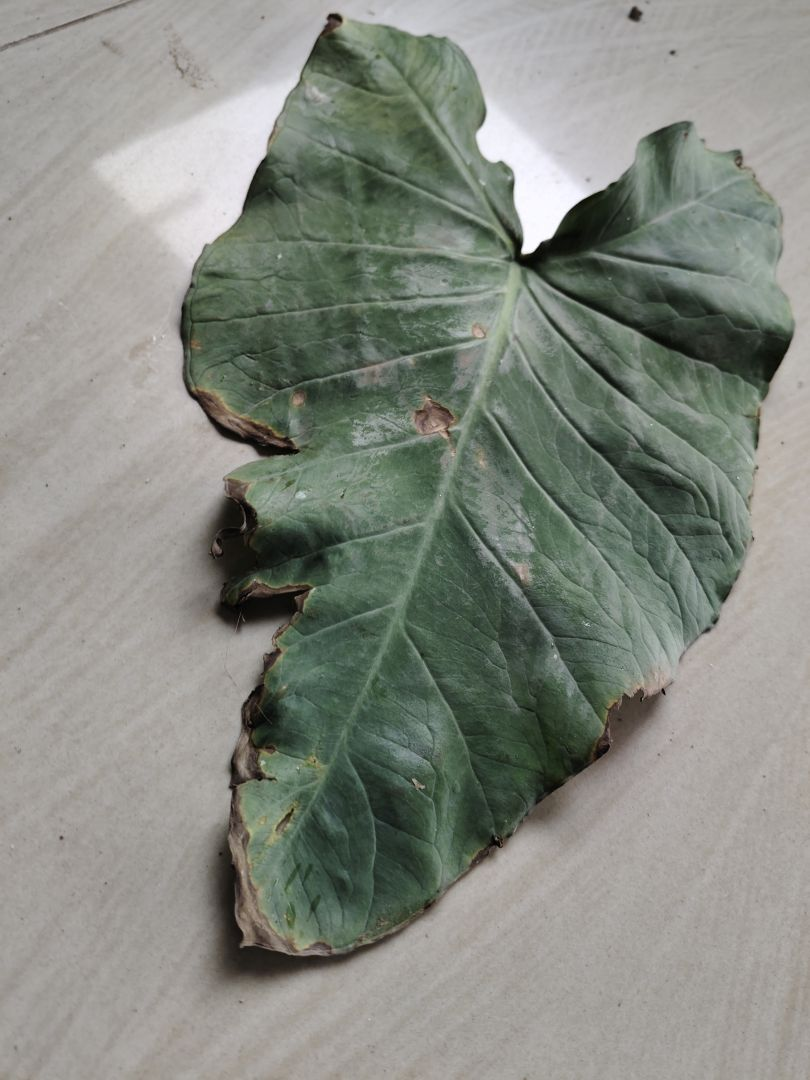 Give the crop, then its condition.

taro, leaf blight
